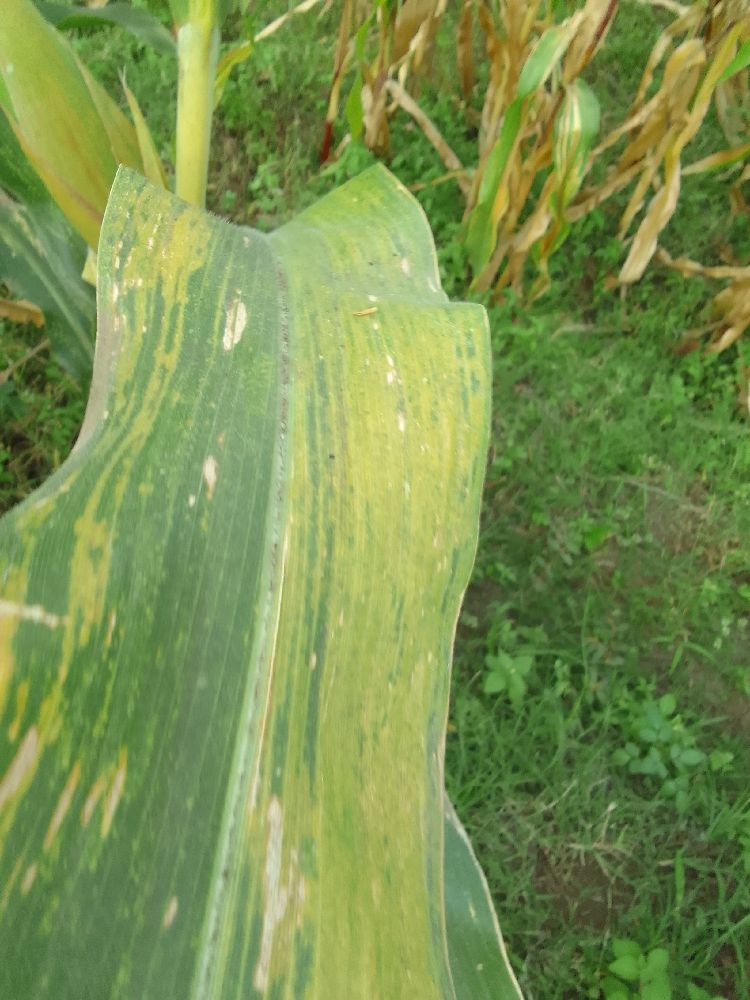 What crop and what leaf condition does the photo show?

maize, maize lethal necrosis
